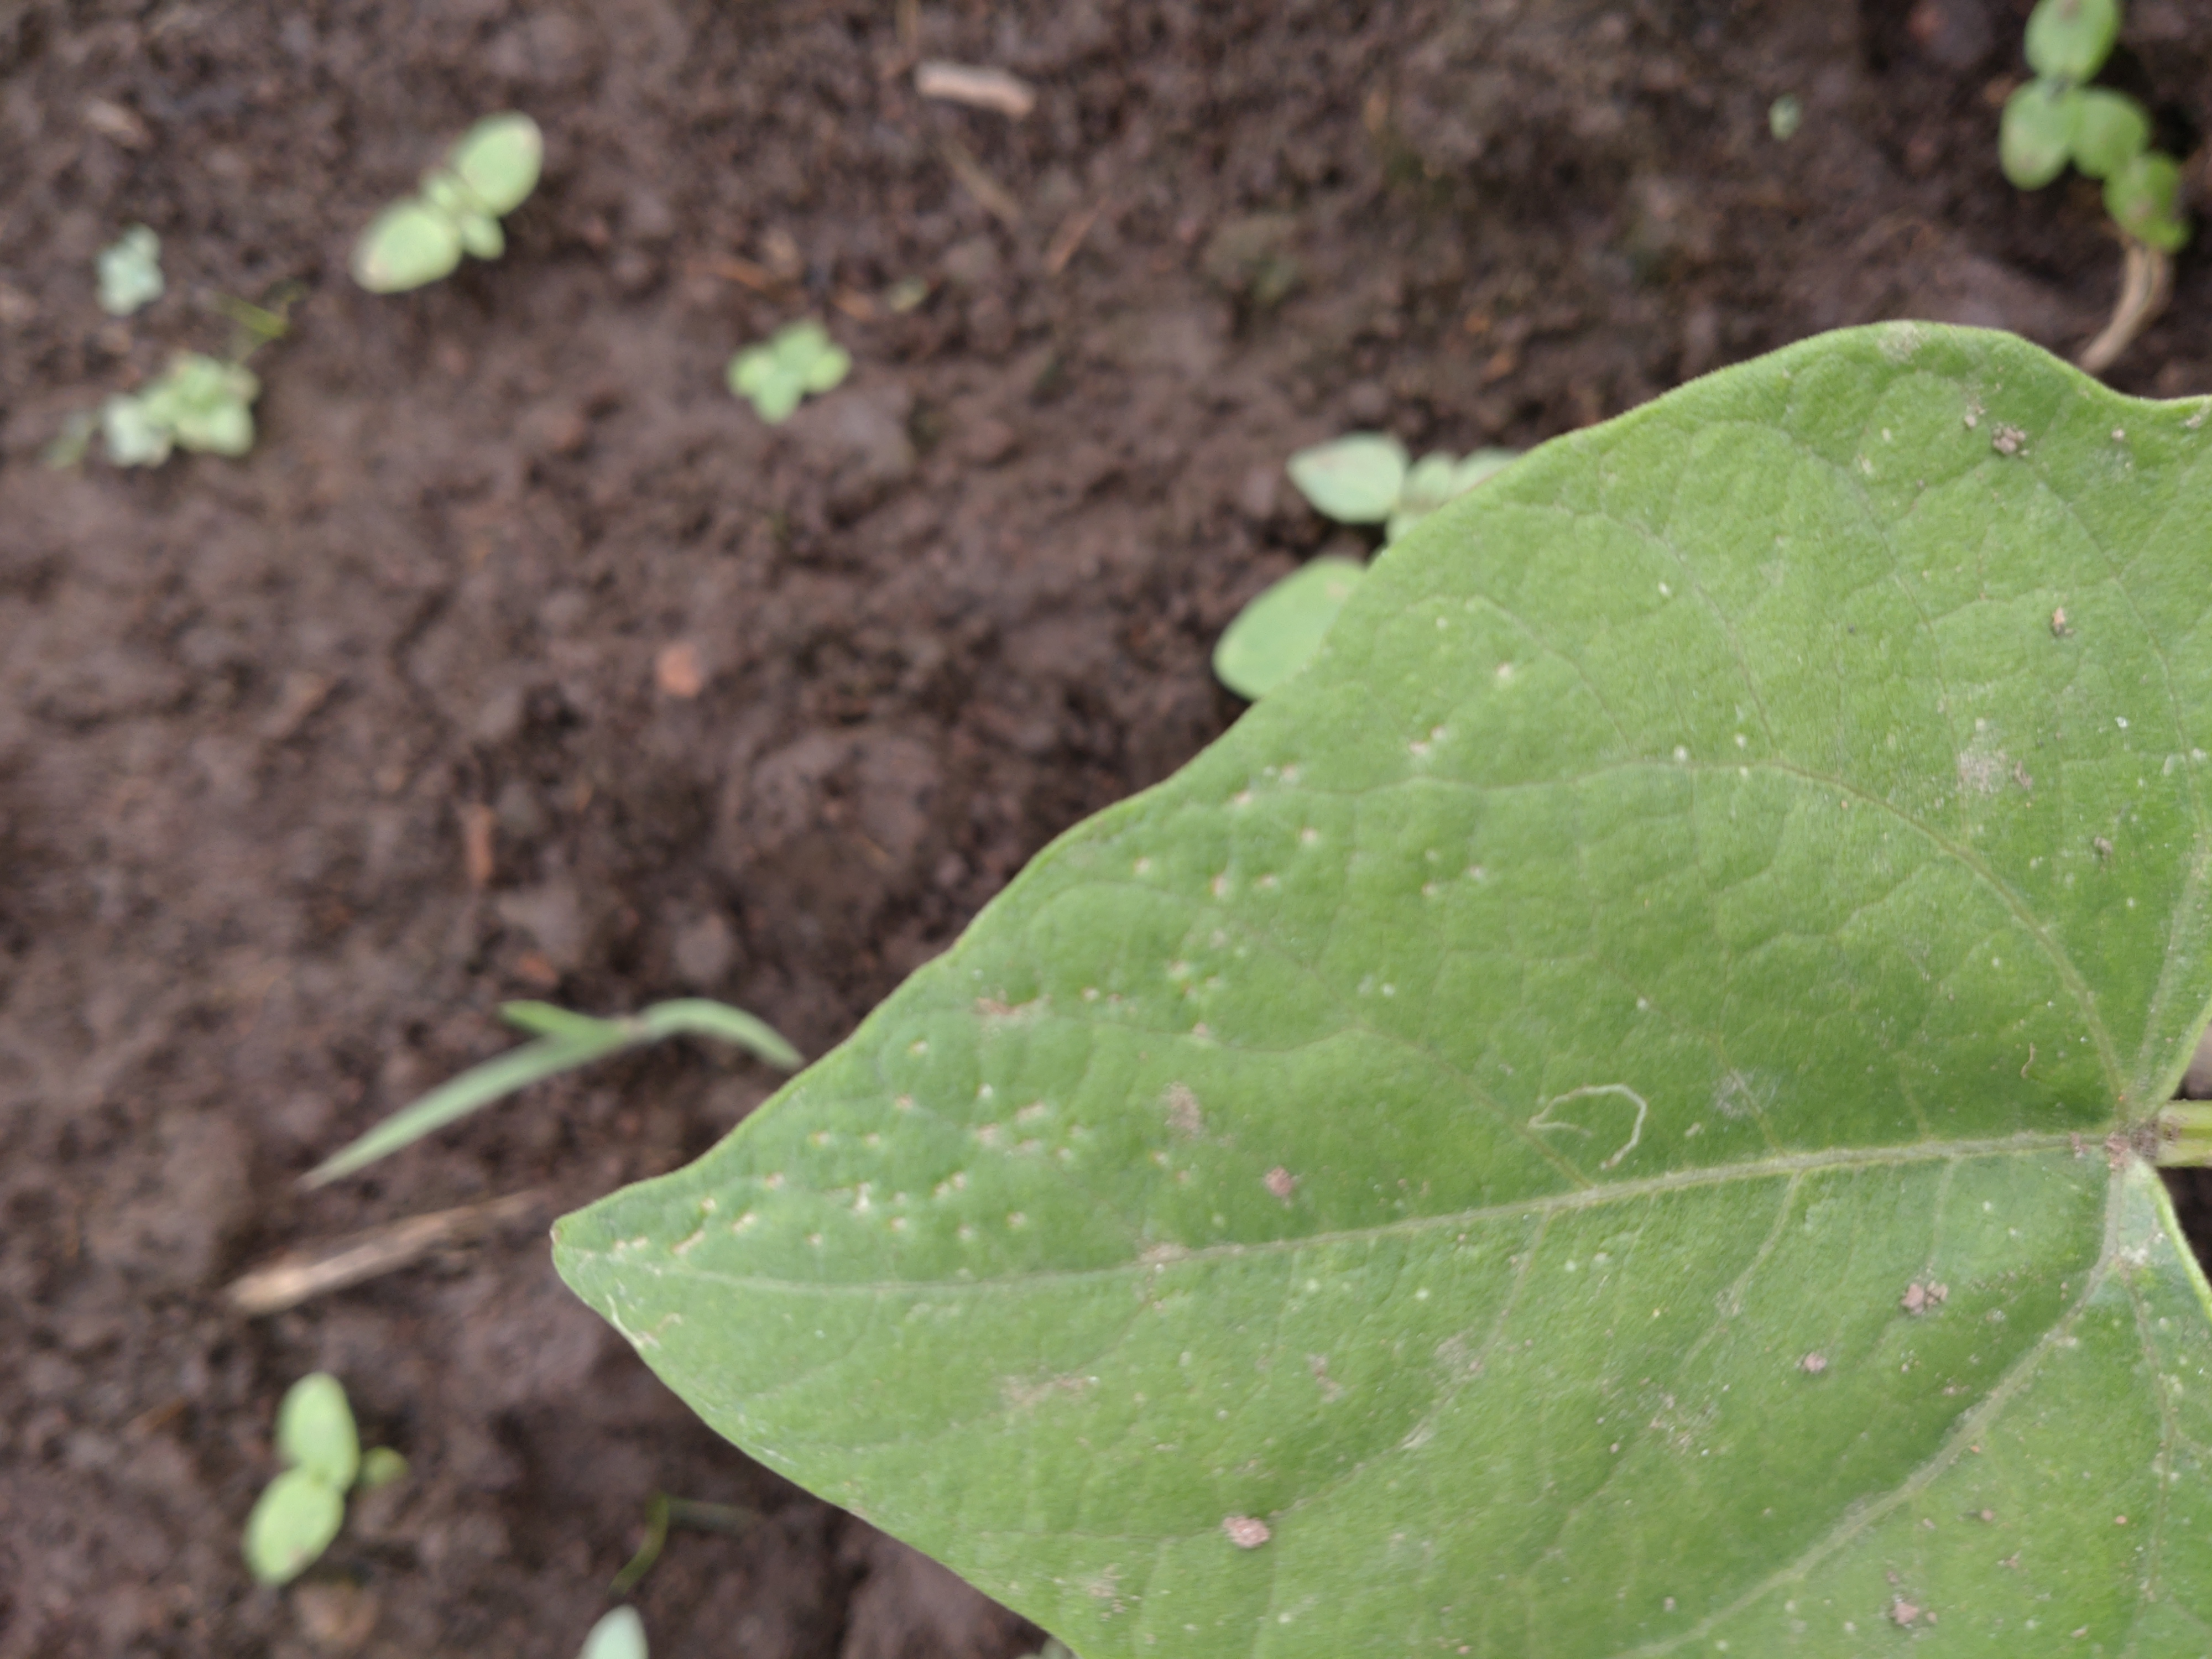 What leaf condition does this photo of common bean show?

healthy
